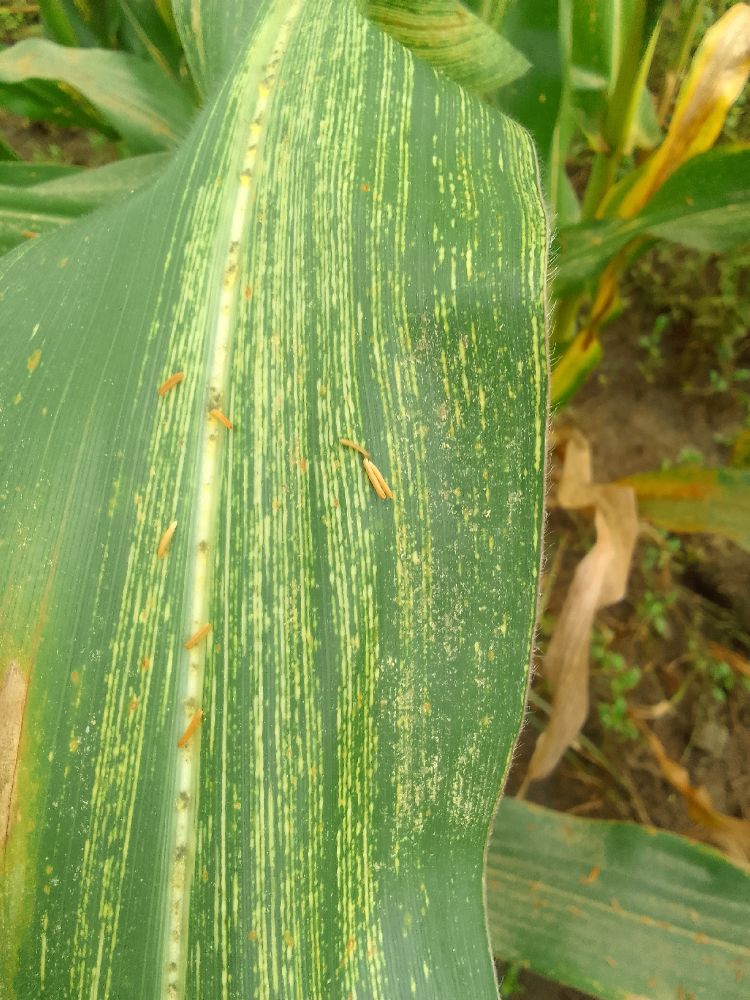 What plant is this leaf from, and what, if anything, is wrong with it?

maize, maize streak virus
